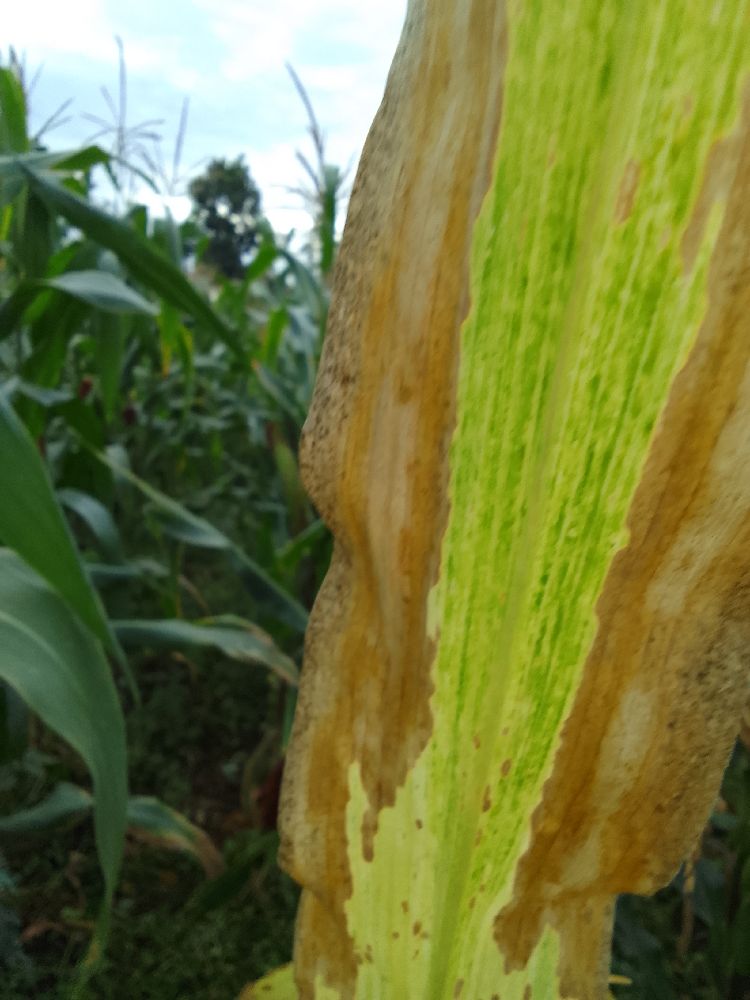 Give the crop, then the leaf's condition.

maize, maize lethal necrosis
